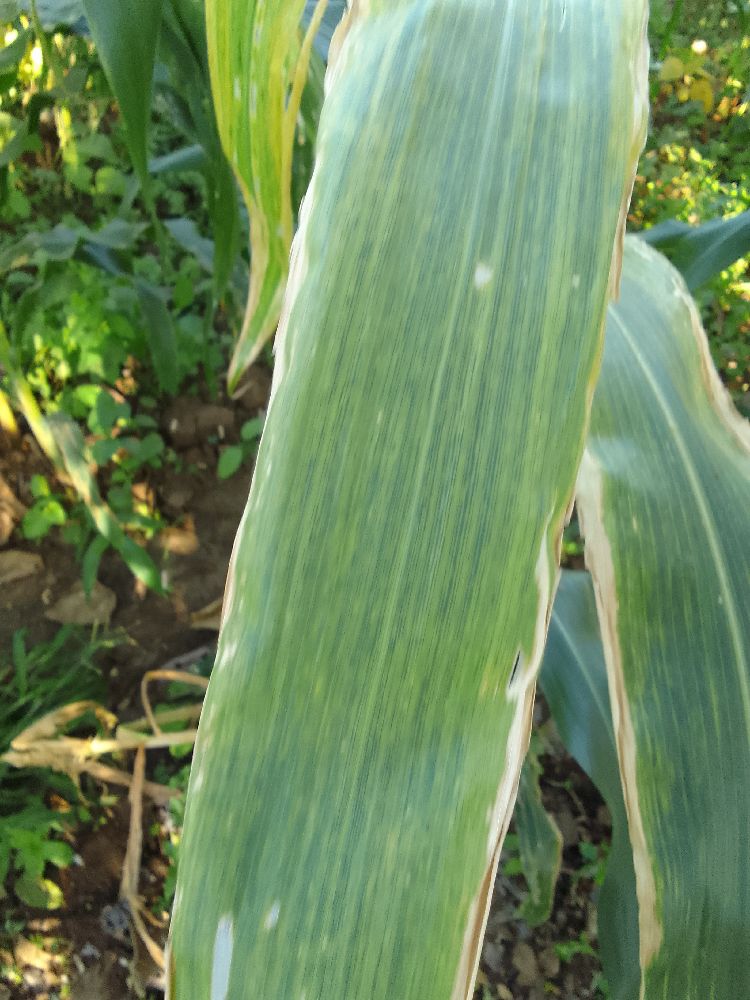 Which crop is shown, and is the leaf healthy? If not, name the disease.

maize, maize lethal necrosis
